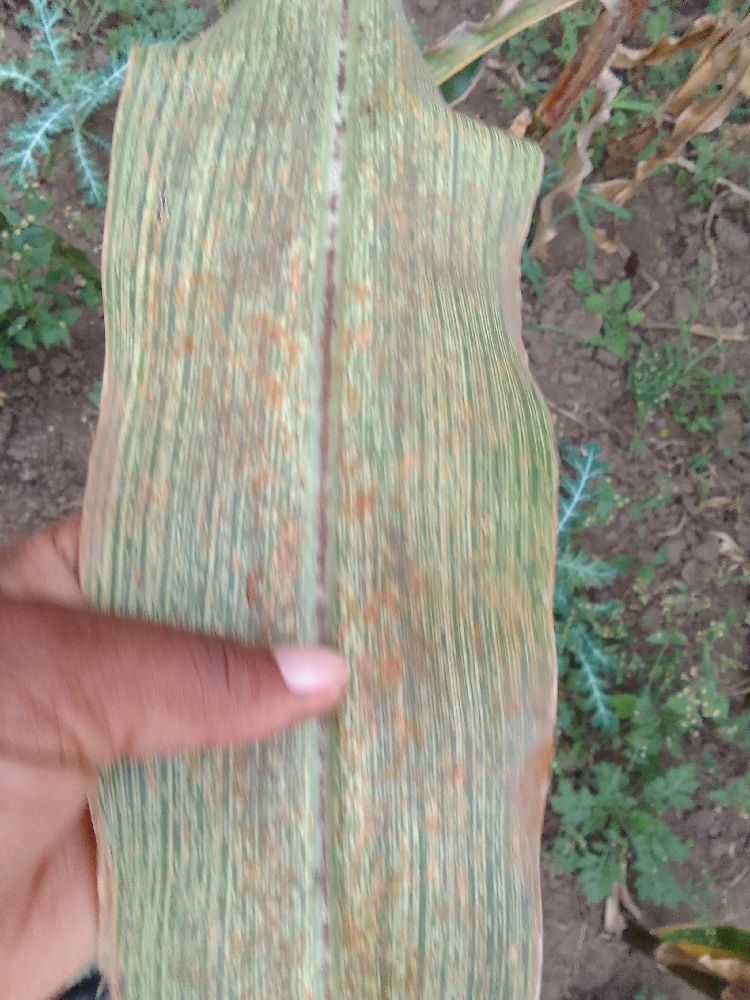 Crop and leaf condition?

maize, maize streak virus
